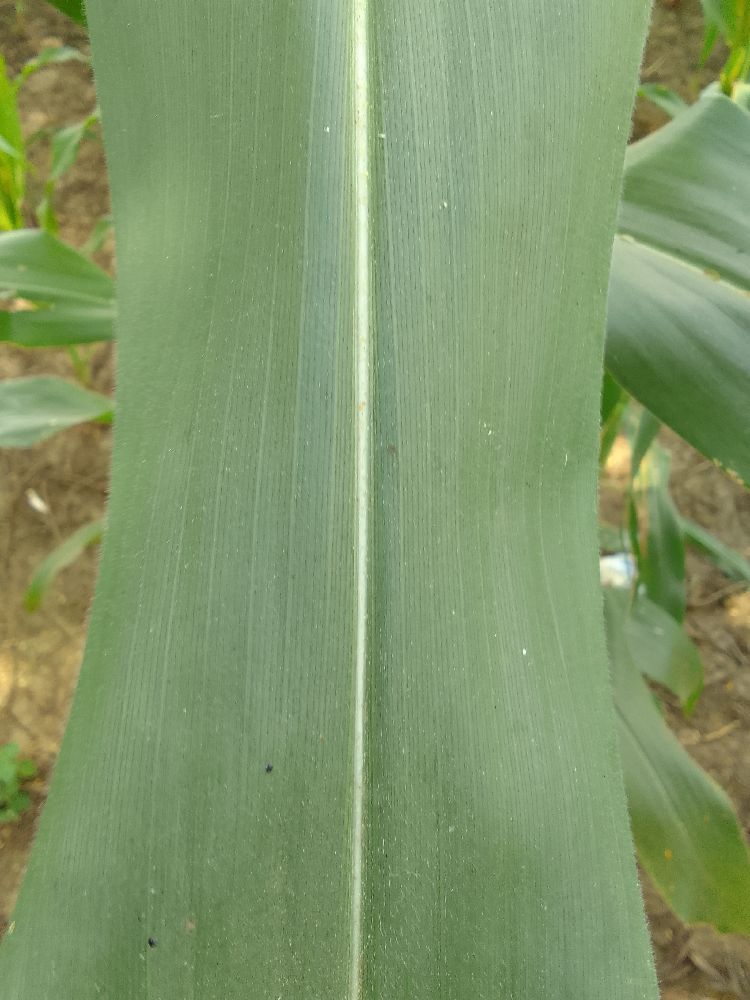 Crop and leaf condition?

maize, healthy
